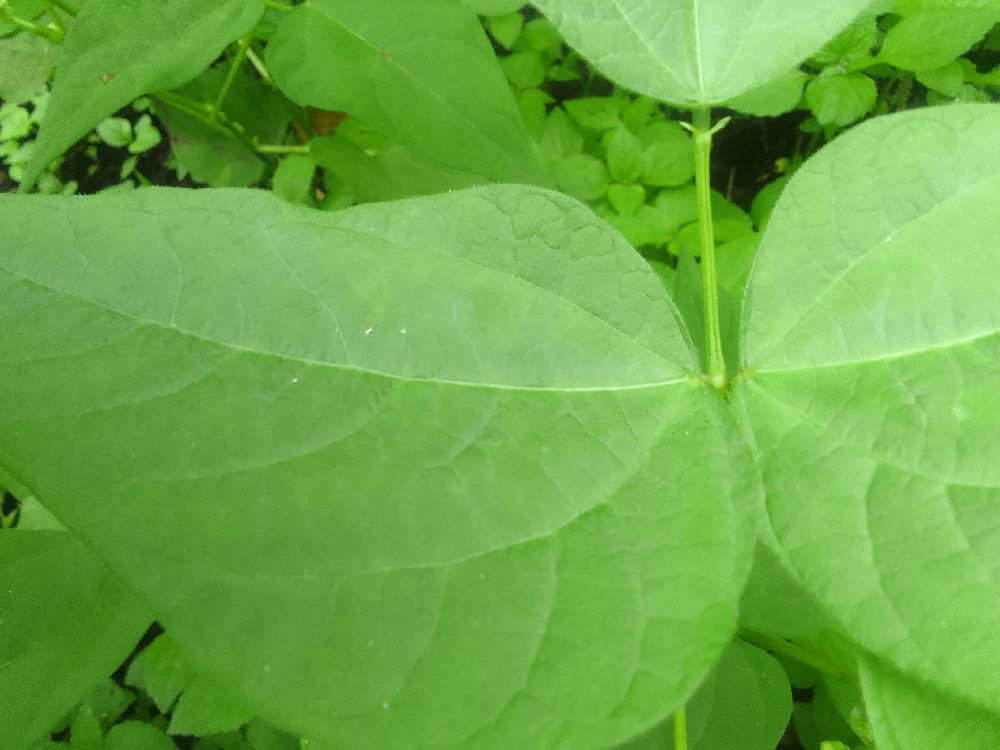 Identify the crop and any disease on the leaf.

common bean, healthy
